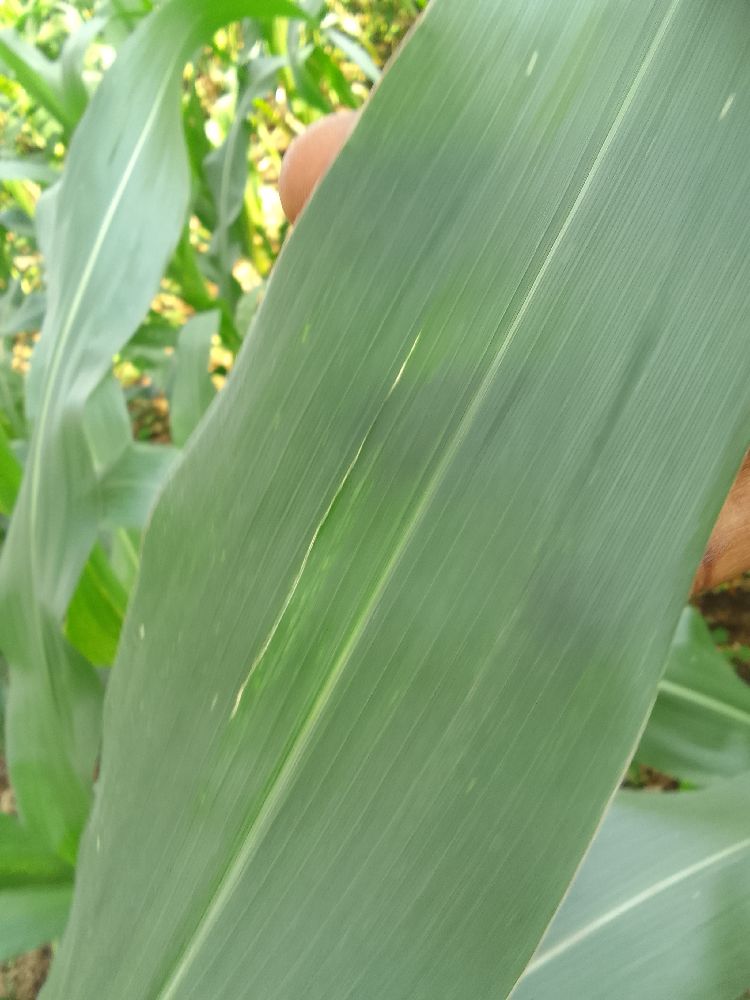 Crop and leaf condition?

maize, healthy
